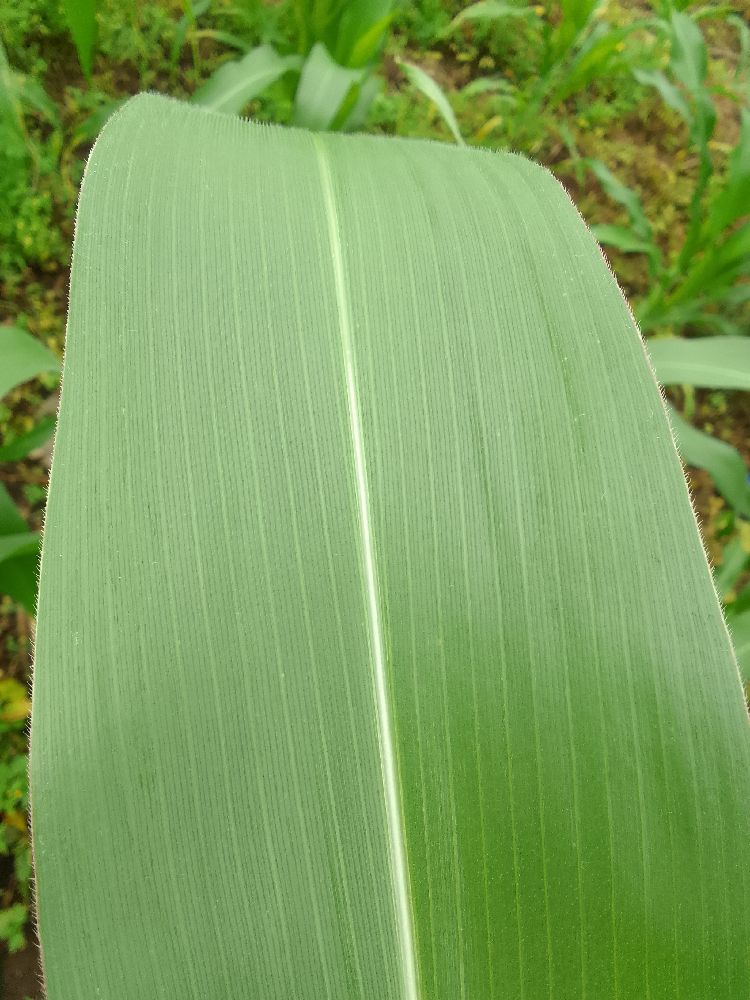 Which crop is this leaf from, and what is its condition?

maize, healthy
